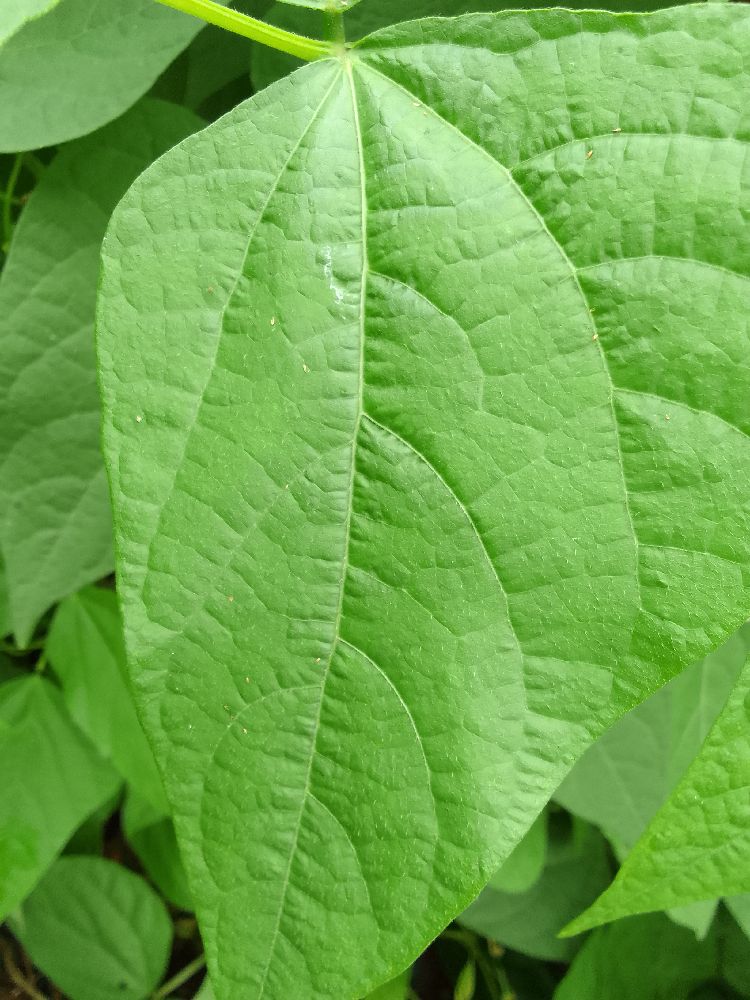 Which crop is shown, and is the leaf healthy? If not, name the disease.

common bean, healthy
